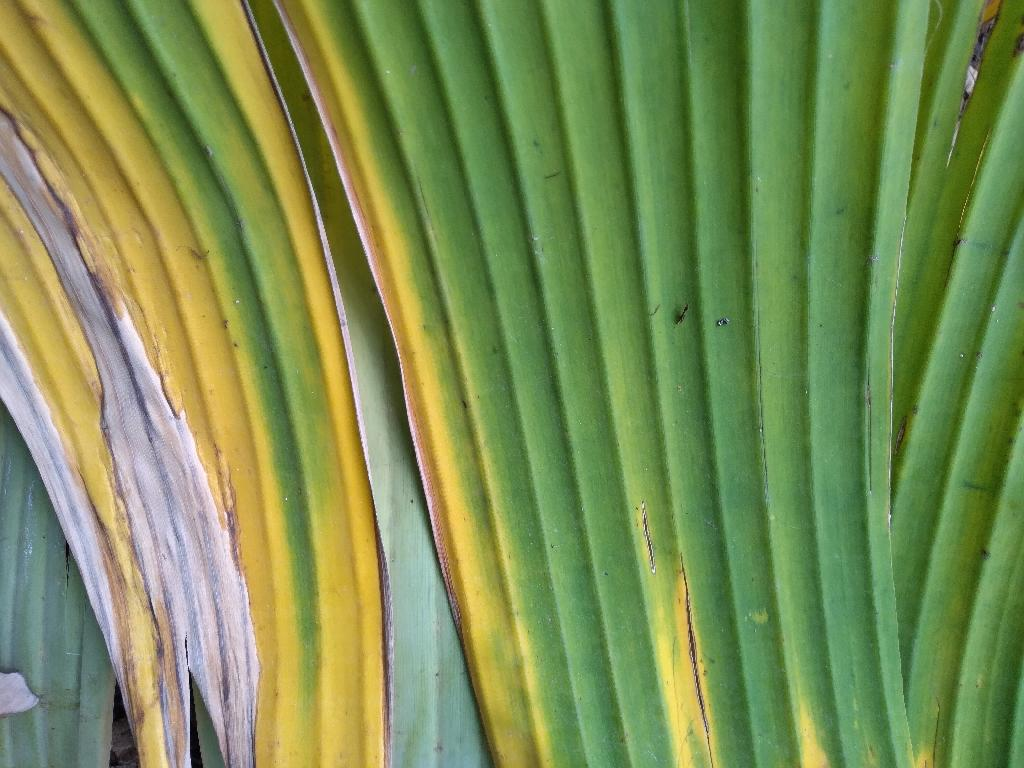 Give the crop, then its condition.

banana, fusarium wilt race 1
